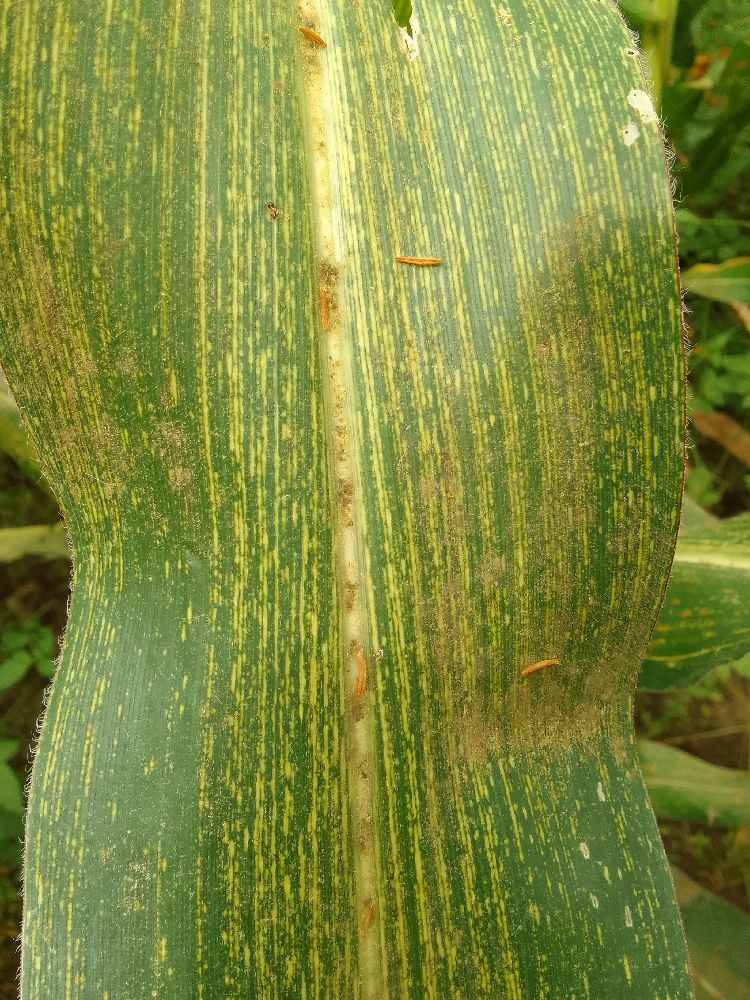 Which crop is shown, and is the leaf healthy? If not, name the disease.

maize, maize streak virus
